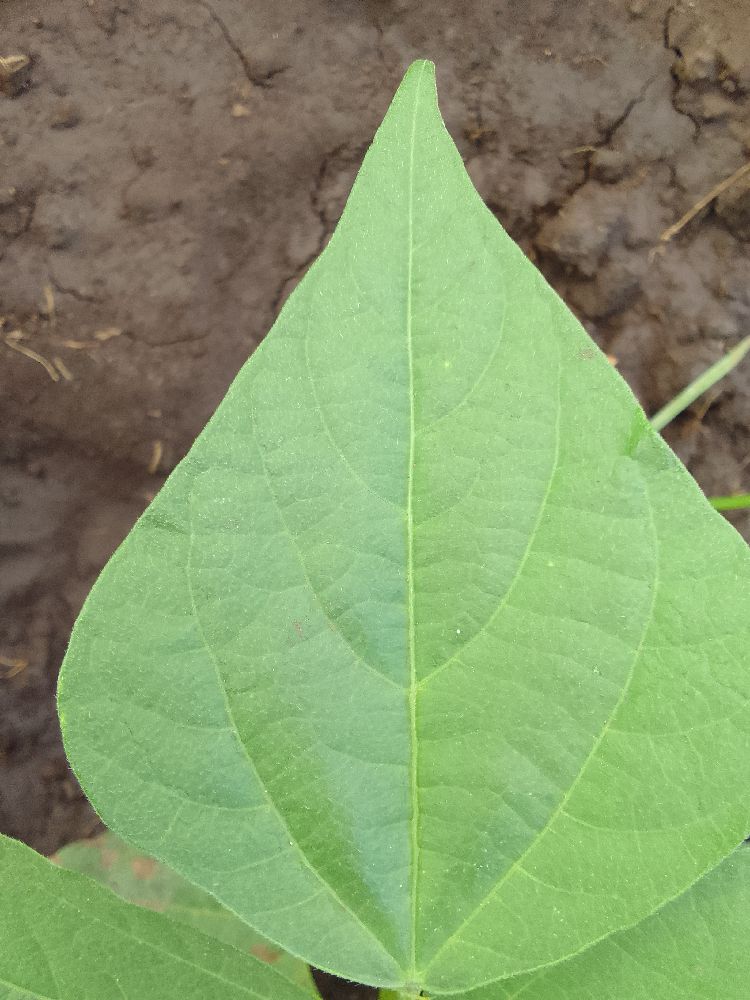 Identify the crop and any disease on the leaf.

common bean, healthy
